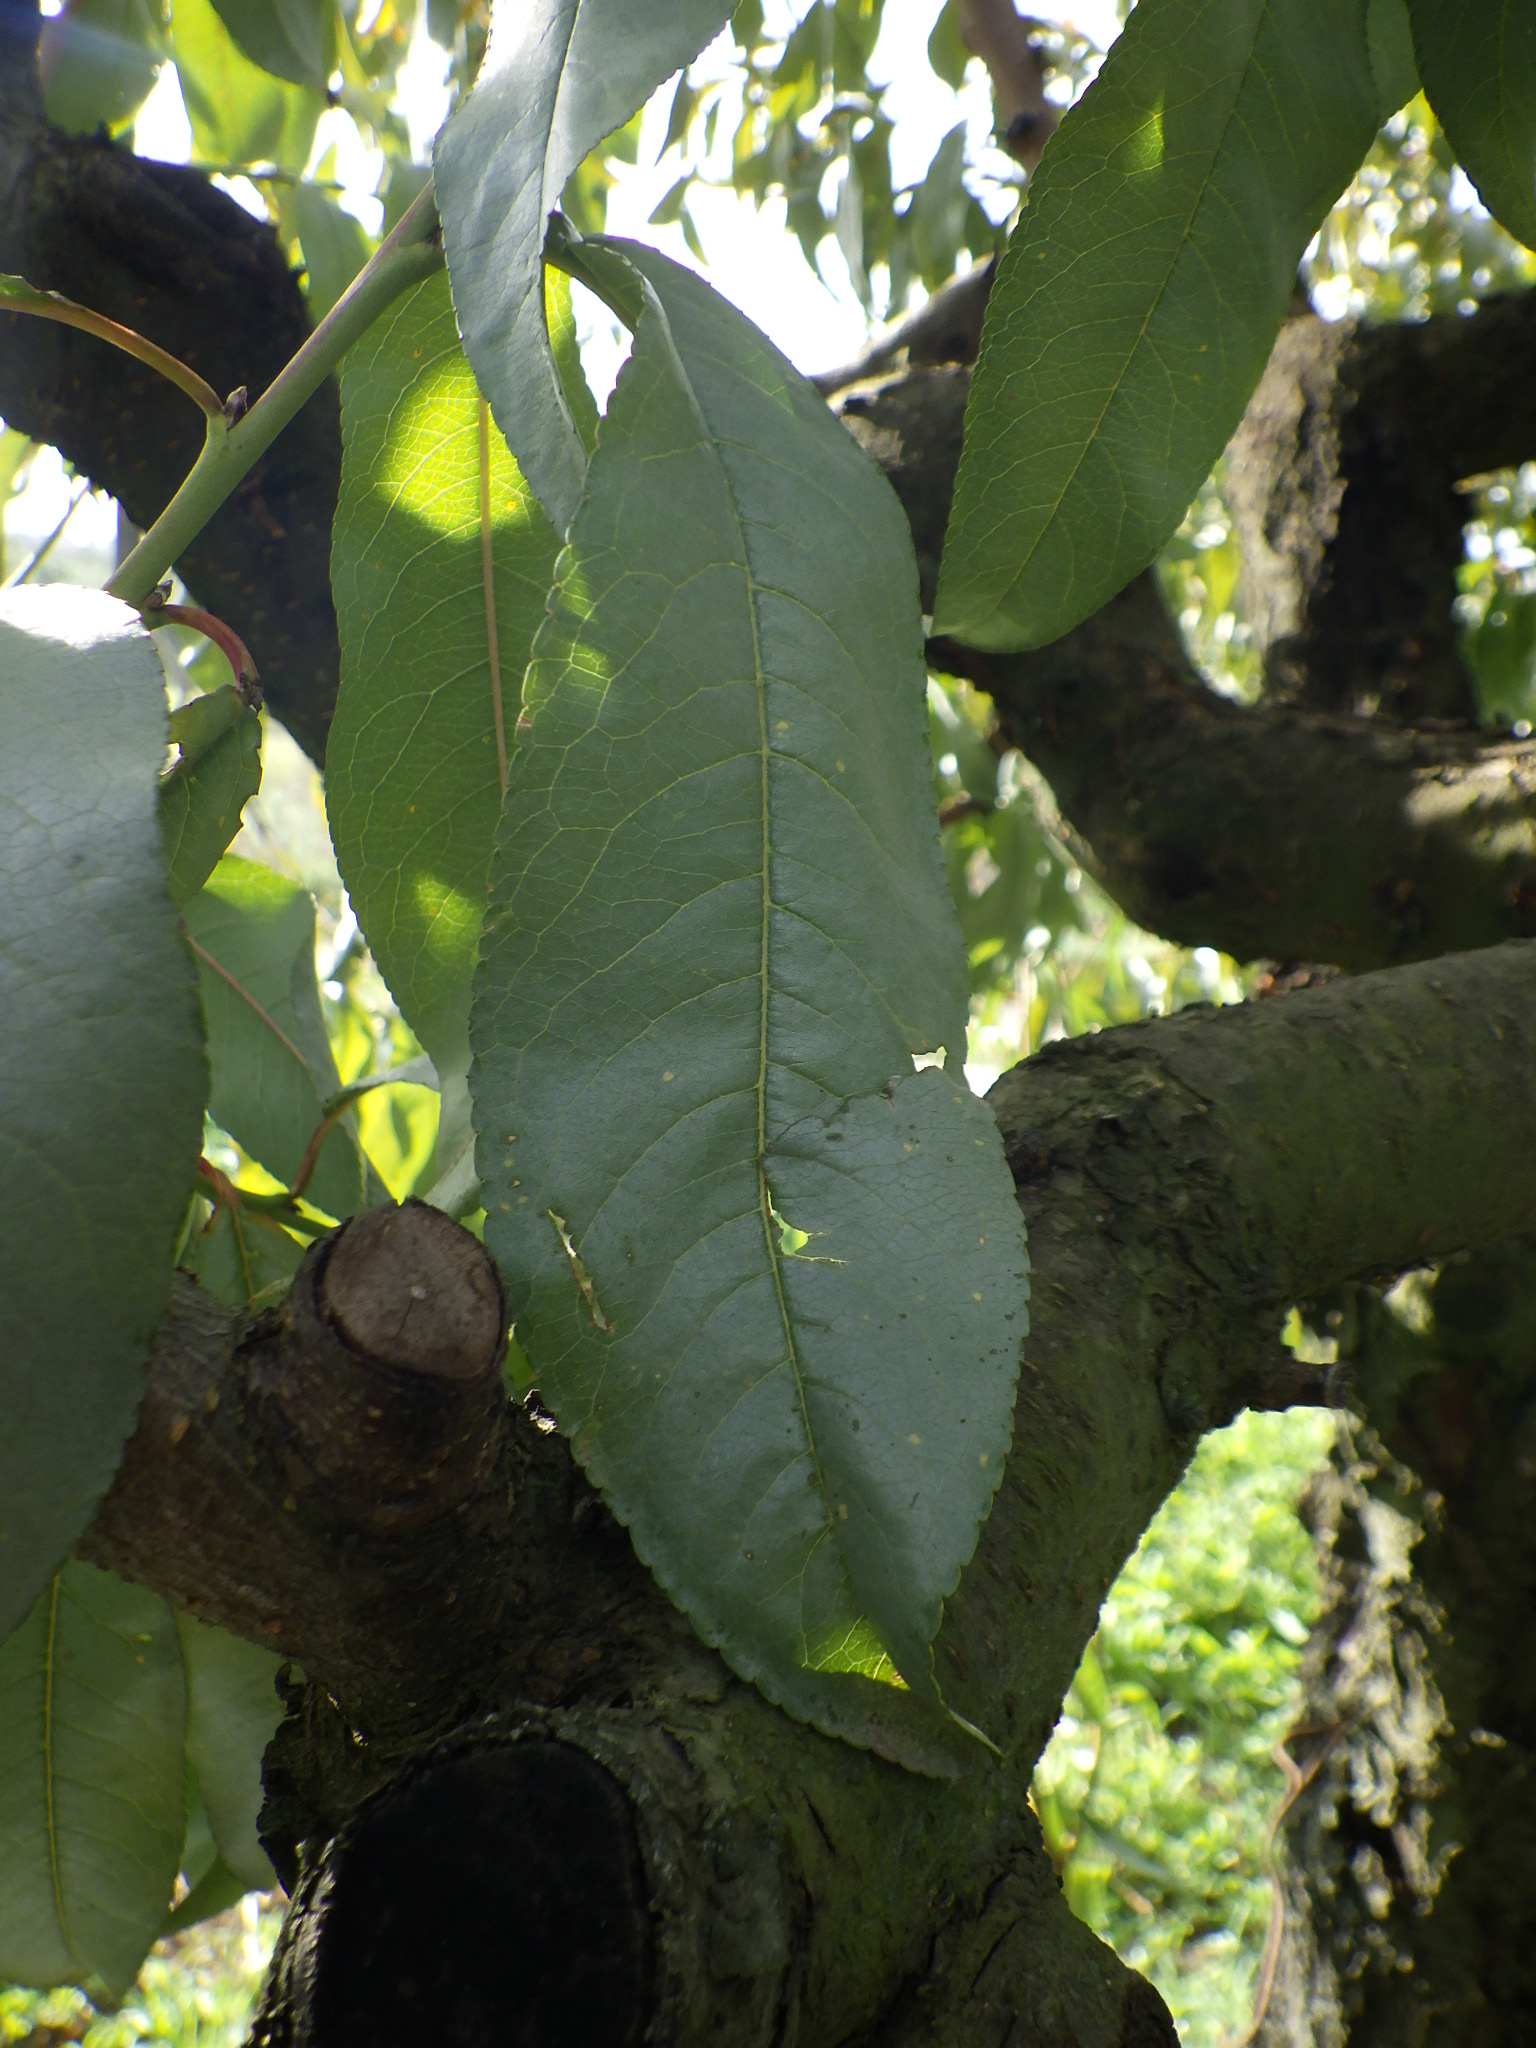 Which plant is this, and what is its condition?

peach, healthy
